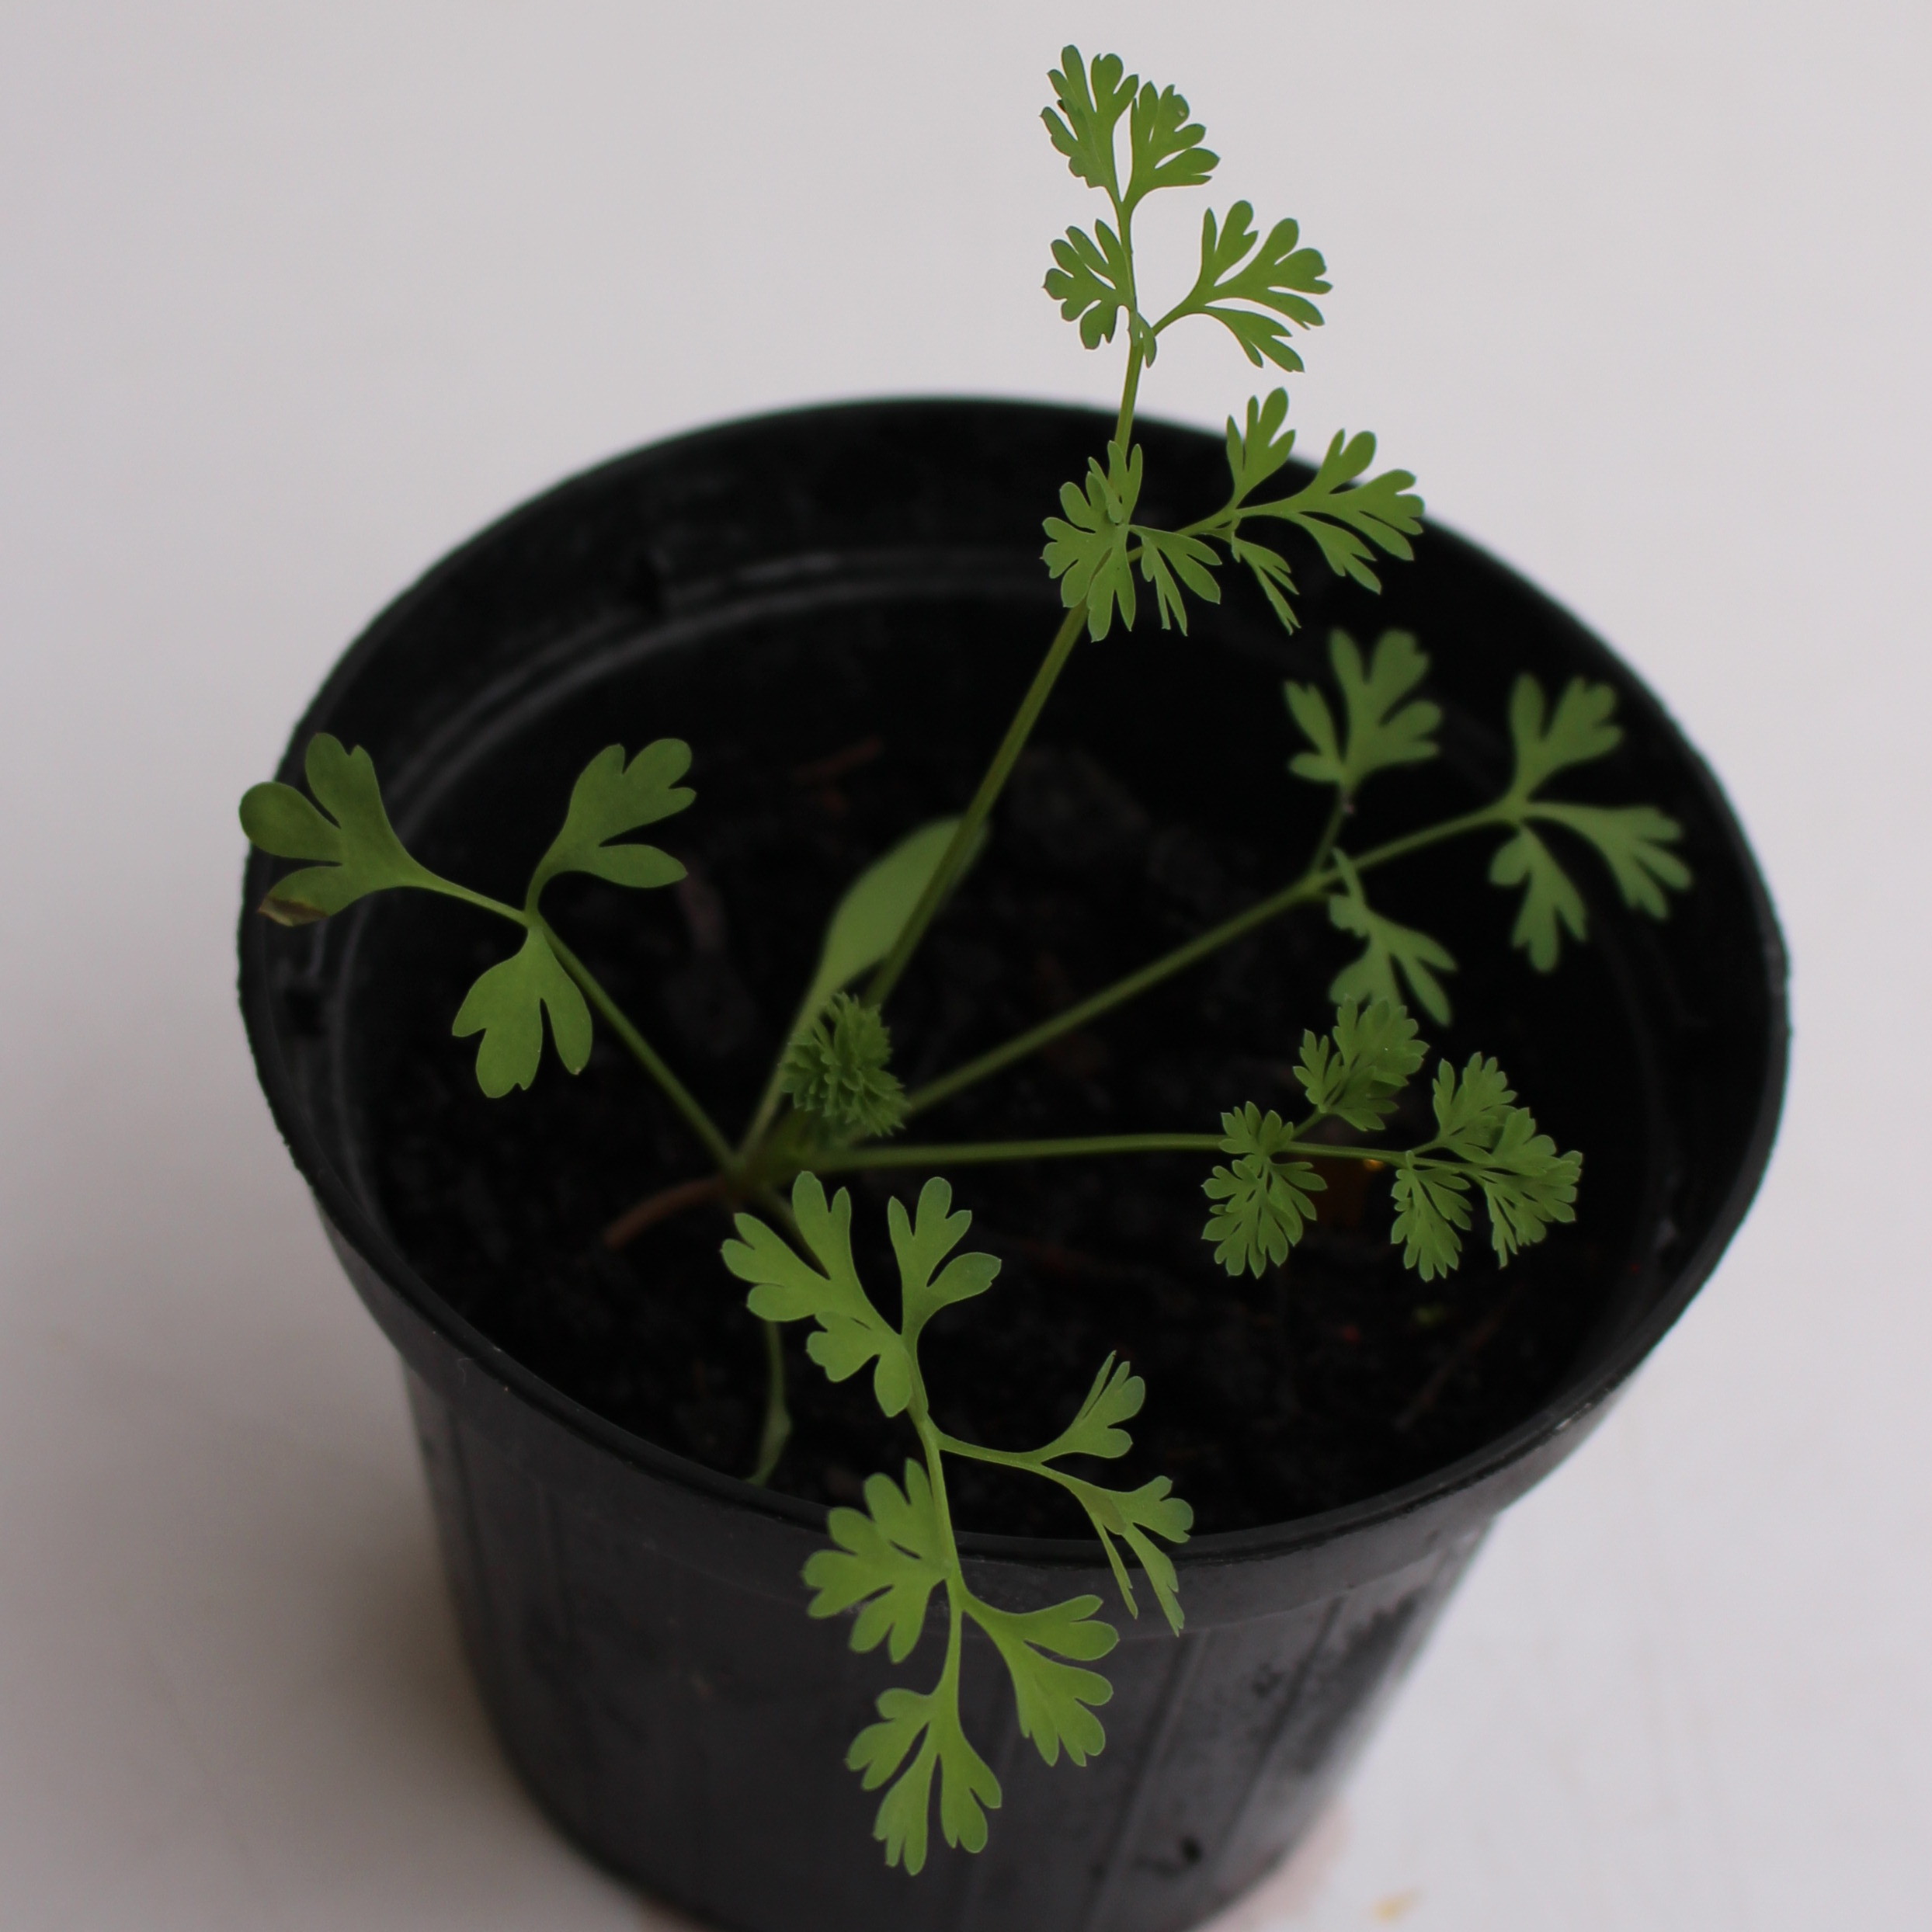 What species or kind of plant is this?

Fumaria officinalis
